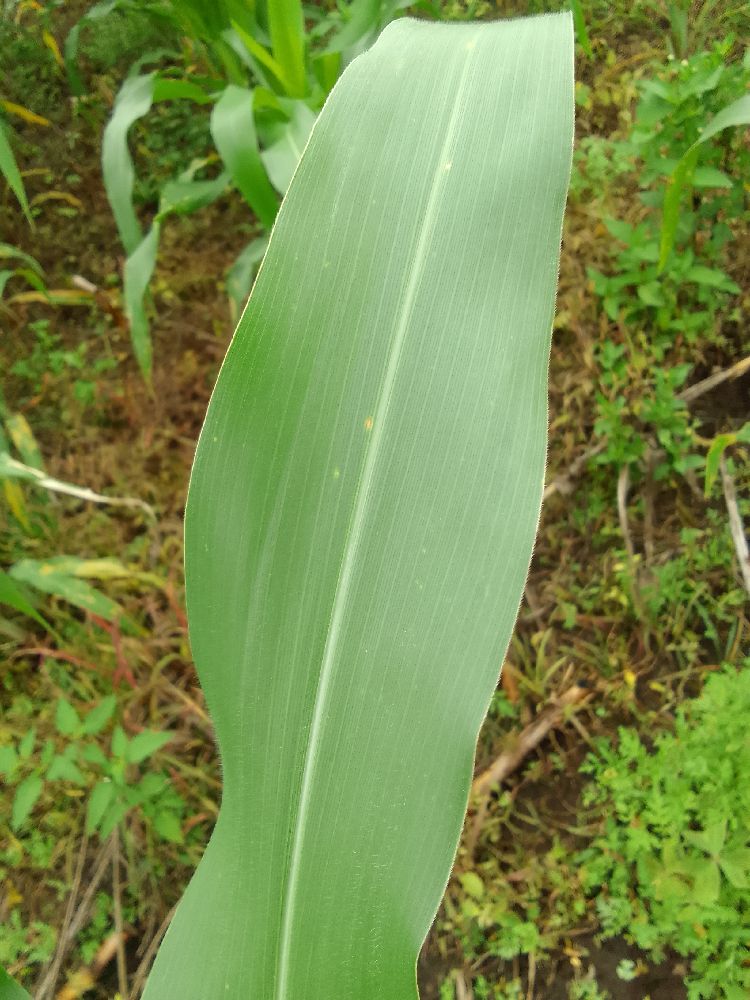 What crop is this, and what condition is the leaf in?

maize, healthy
